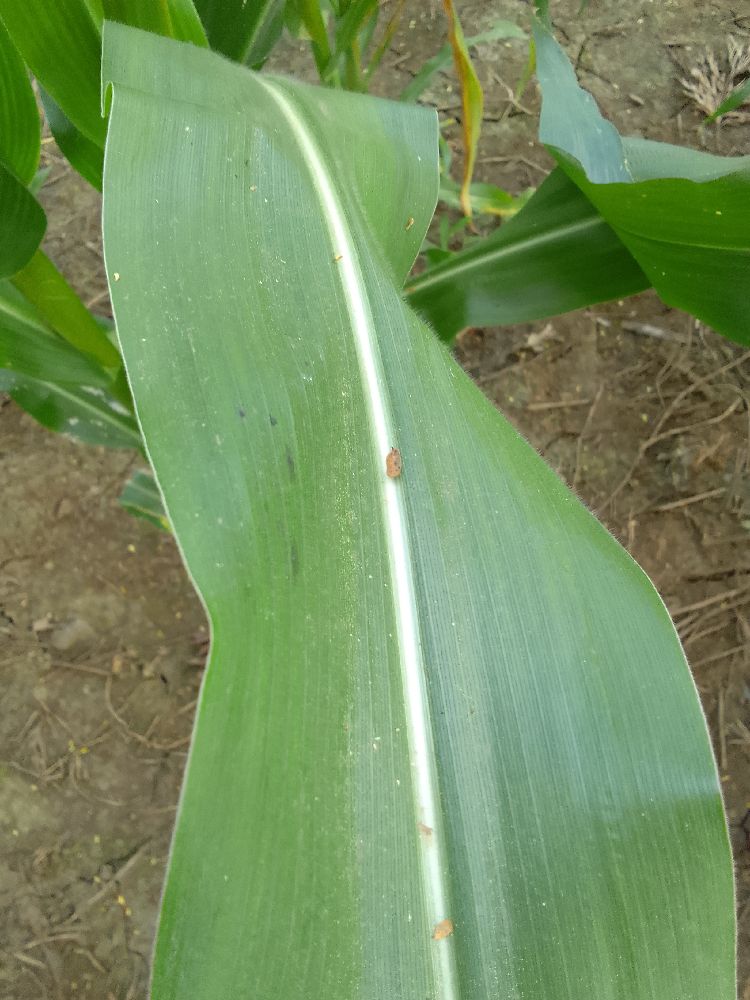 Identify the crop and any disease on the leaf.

maize, healthy
